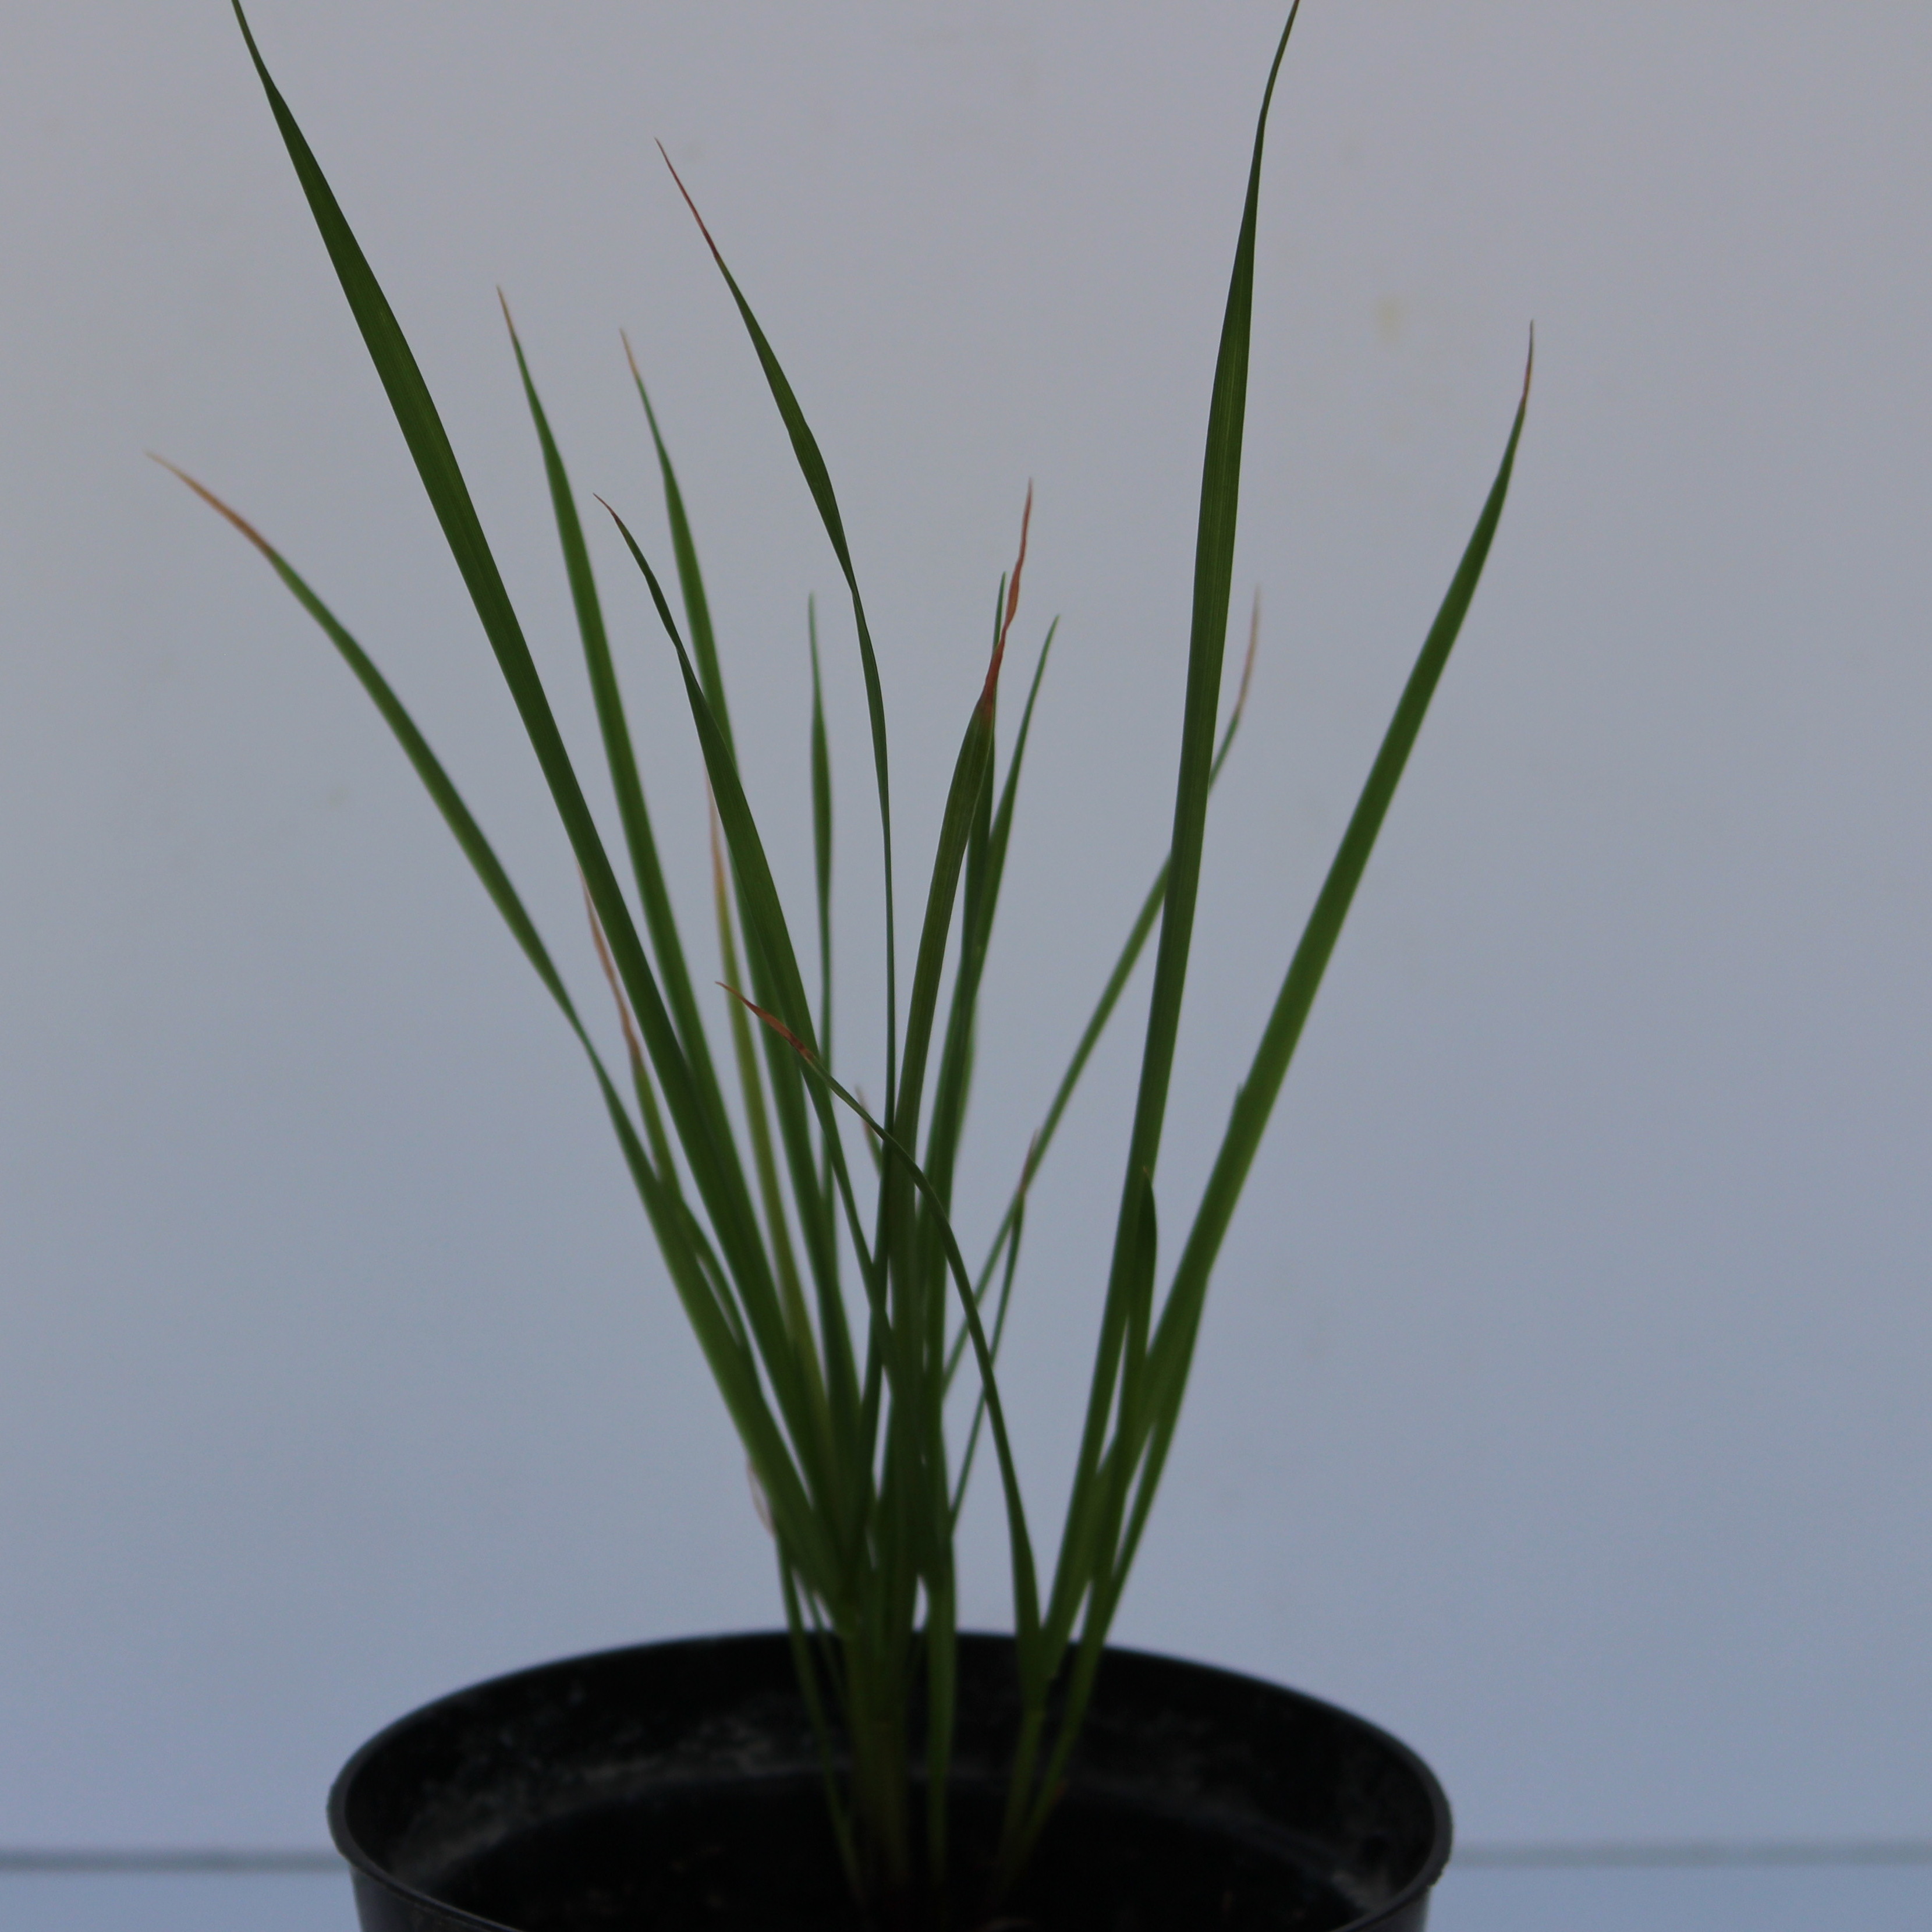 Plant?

Lolium multiflorum
